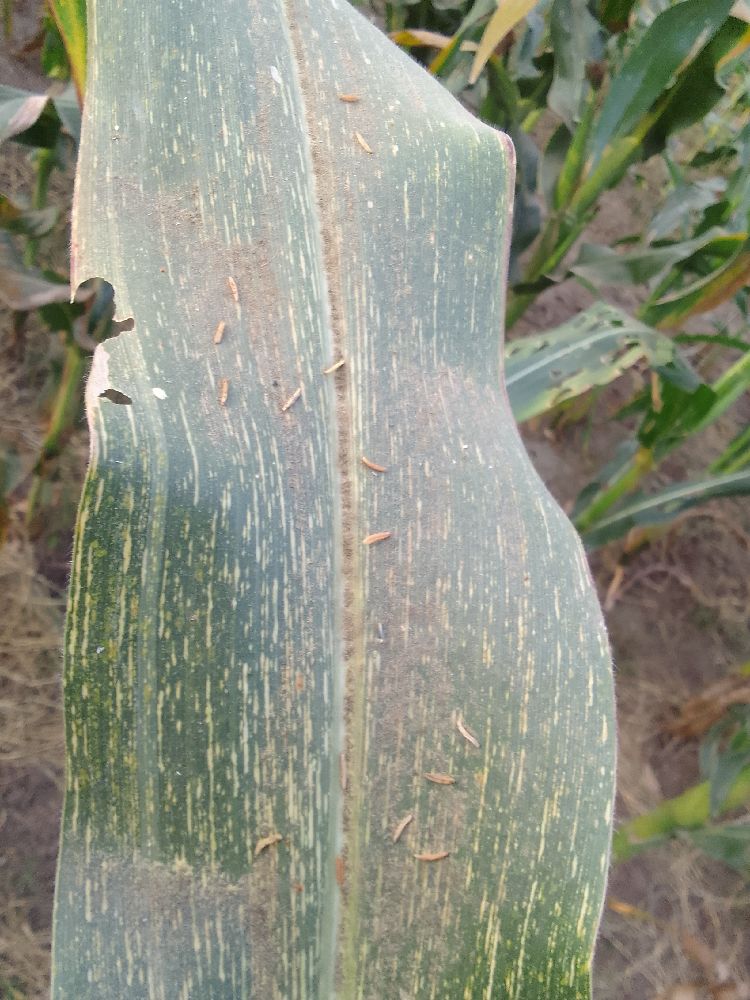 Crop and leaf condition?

maize, maize streak virus
